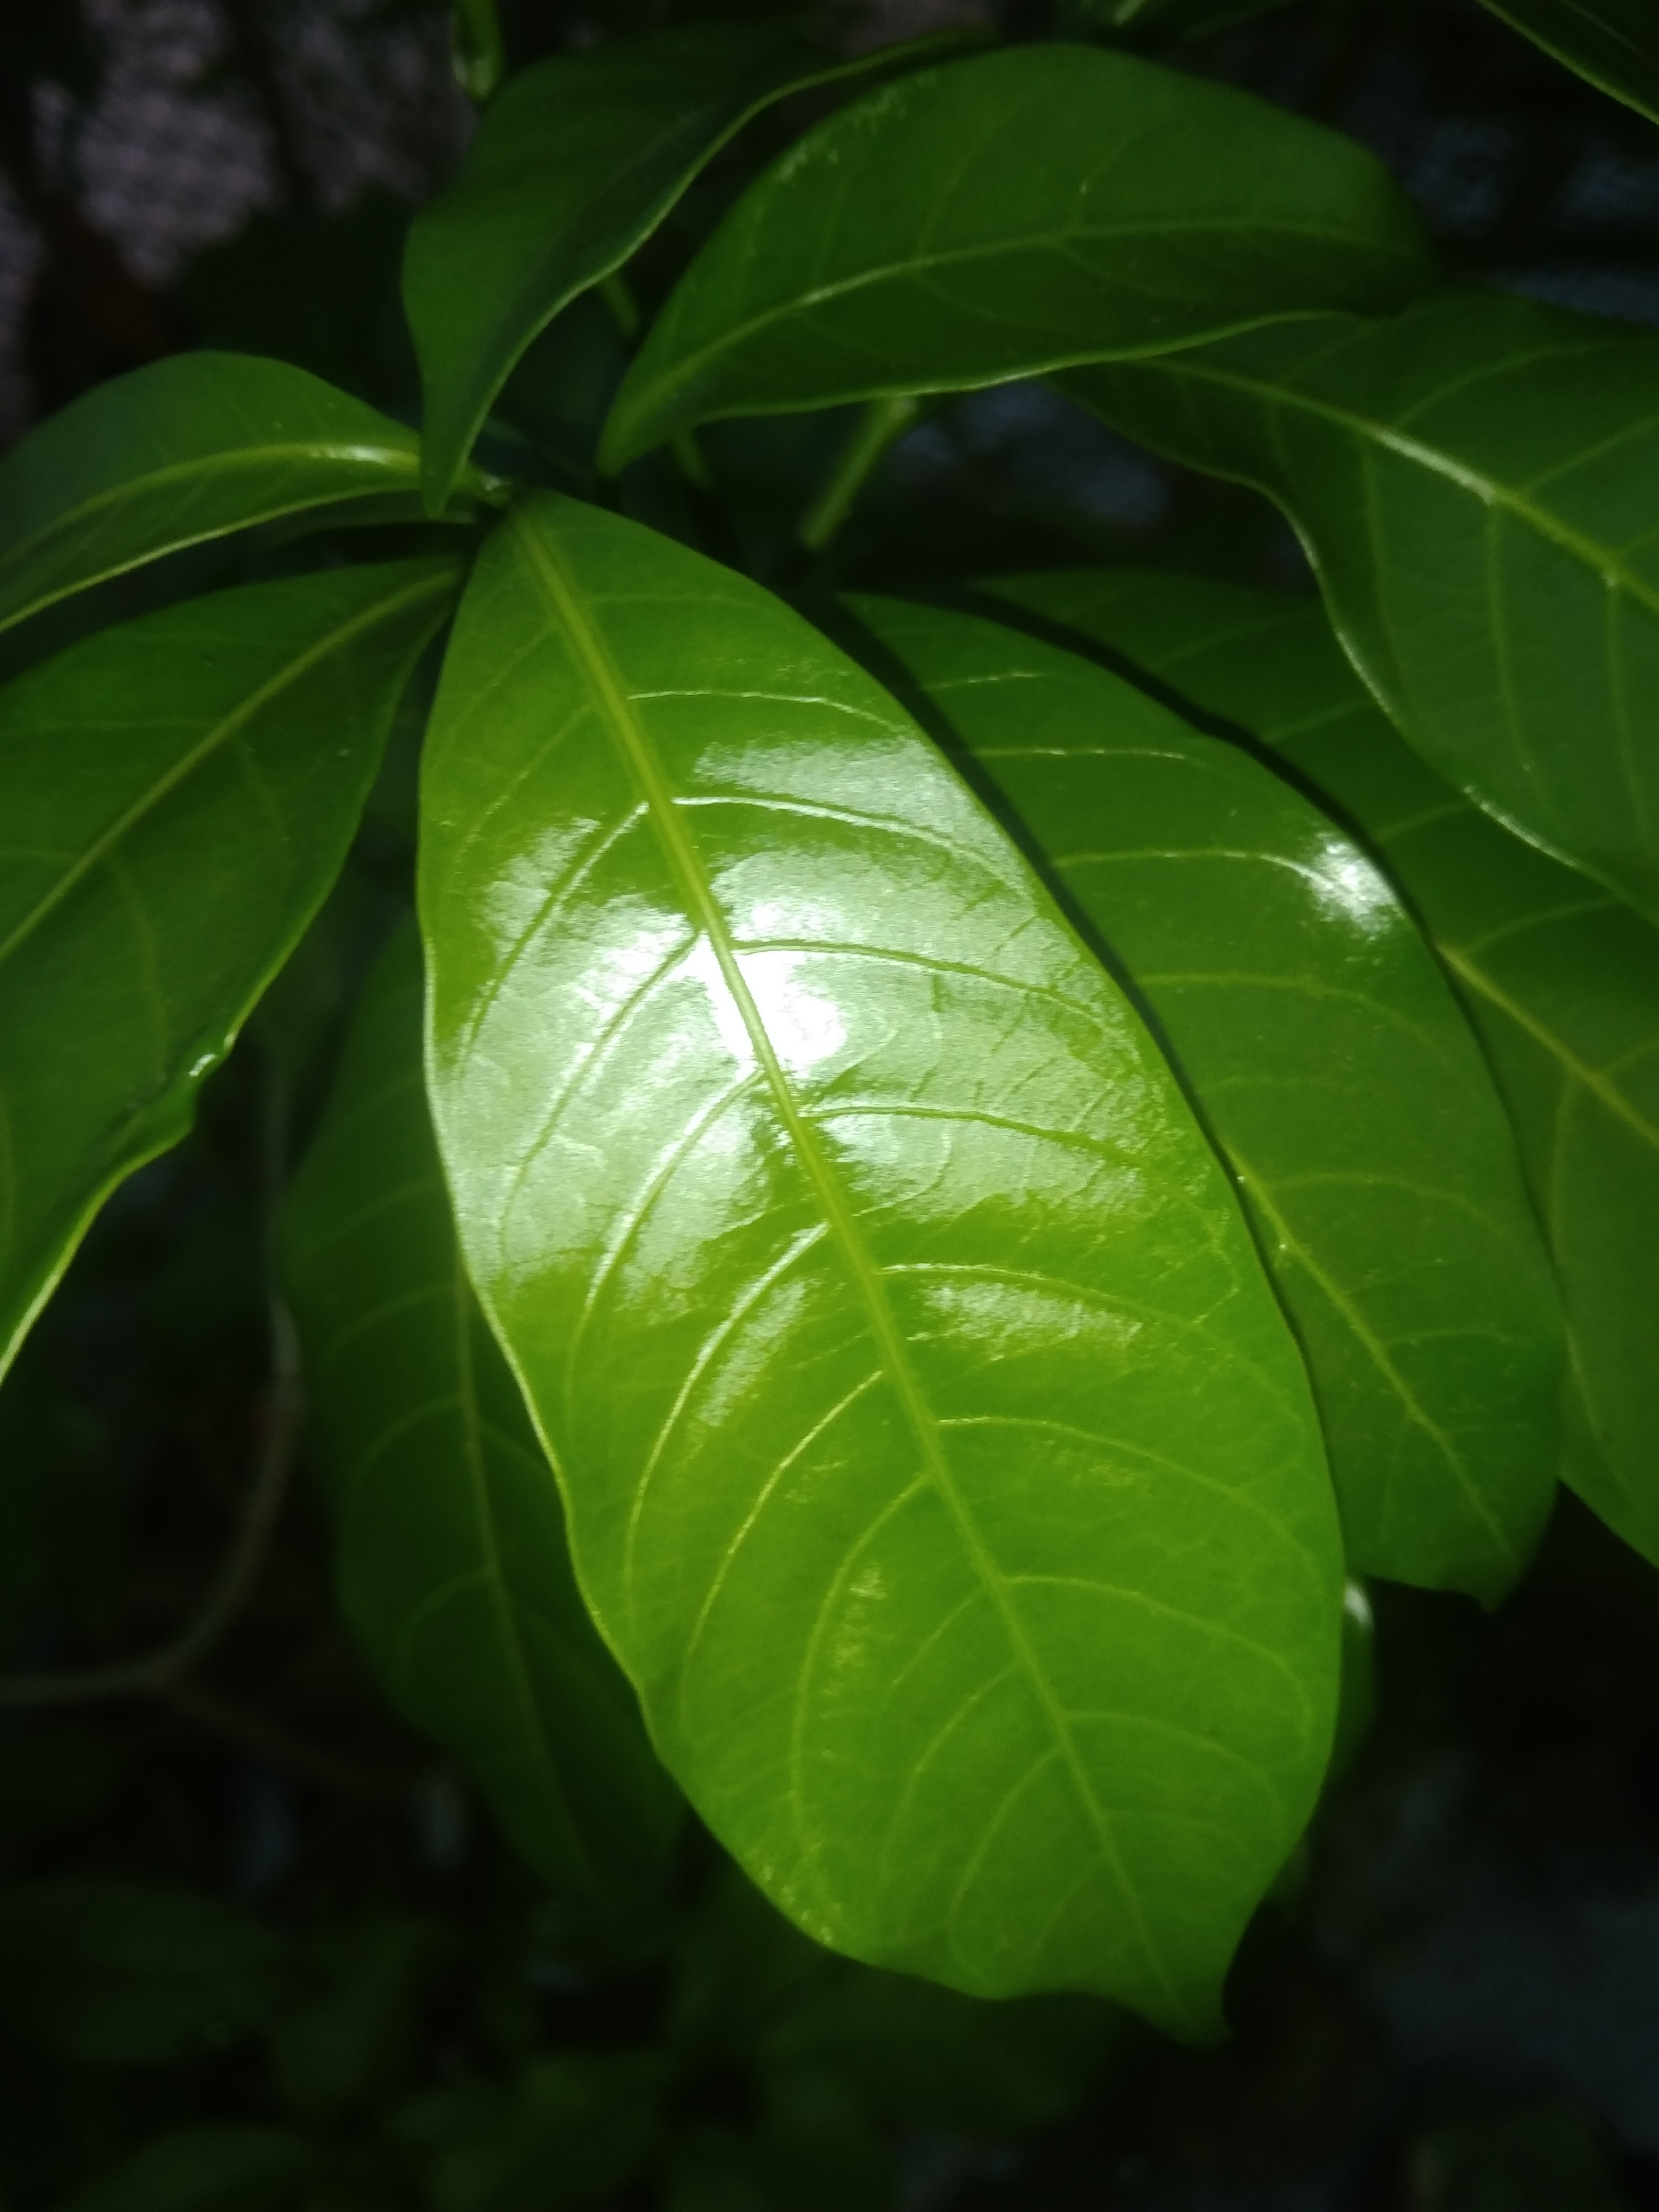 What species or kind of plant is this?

togor
